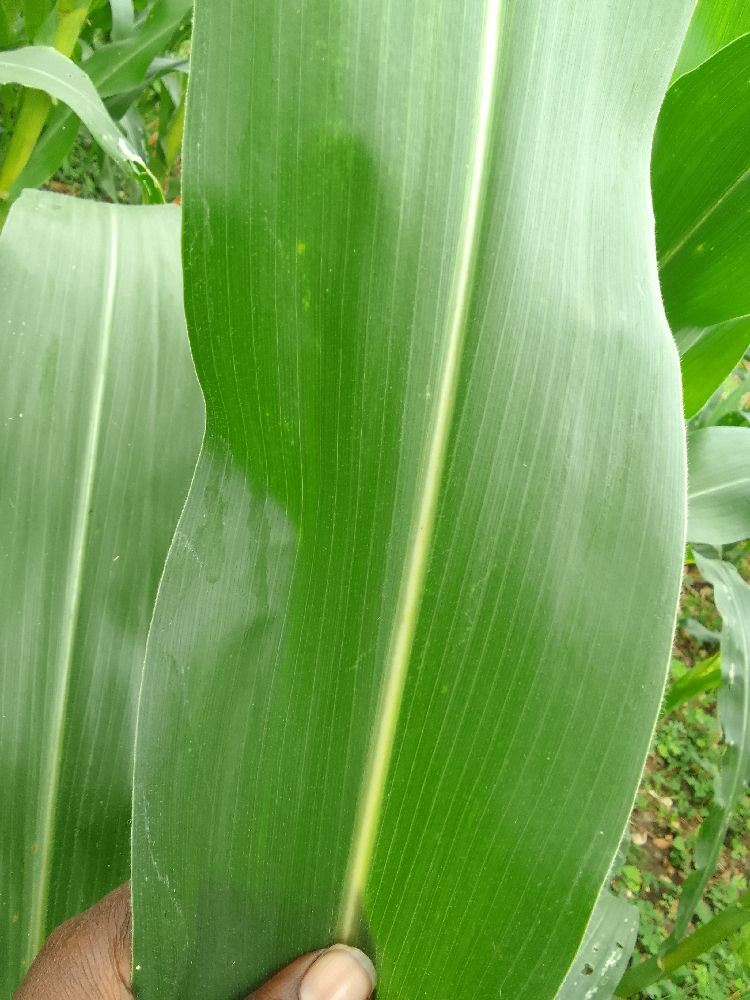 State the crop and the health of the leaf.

maize, healthy
